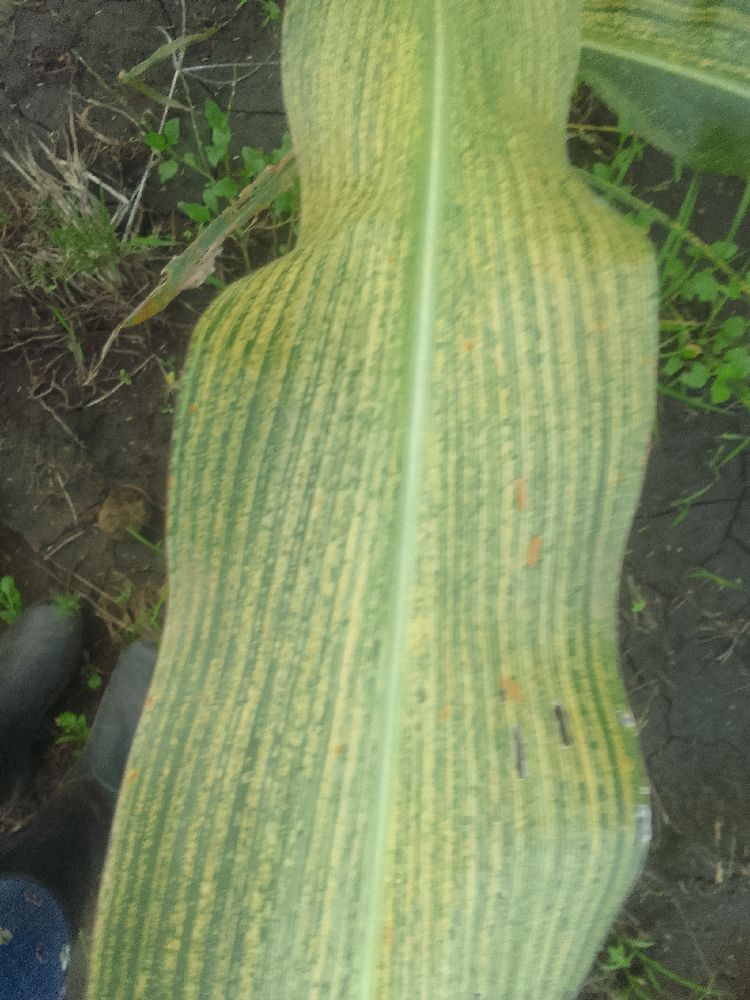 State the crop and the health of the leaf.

maize, maize streak virus
